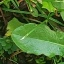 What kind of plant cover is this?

structured weed
